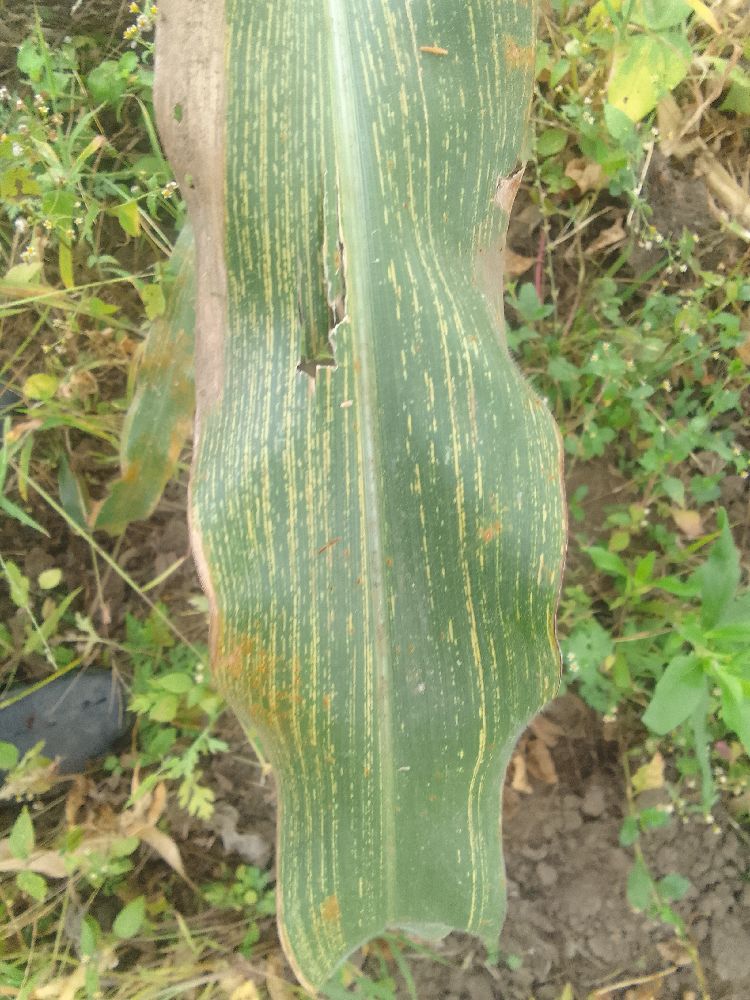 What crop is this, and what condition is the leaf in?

maize, maize streak virus
